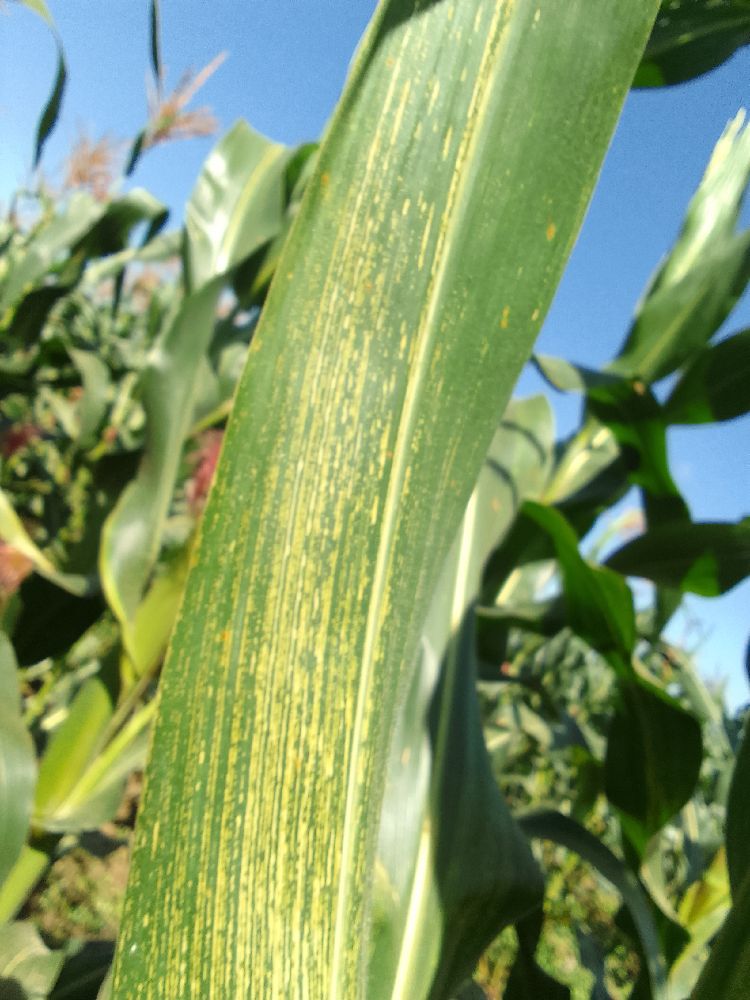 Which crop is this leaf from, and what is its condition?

maize, maize streak virus
